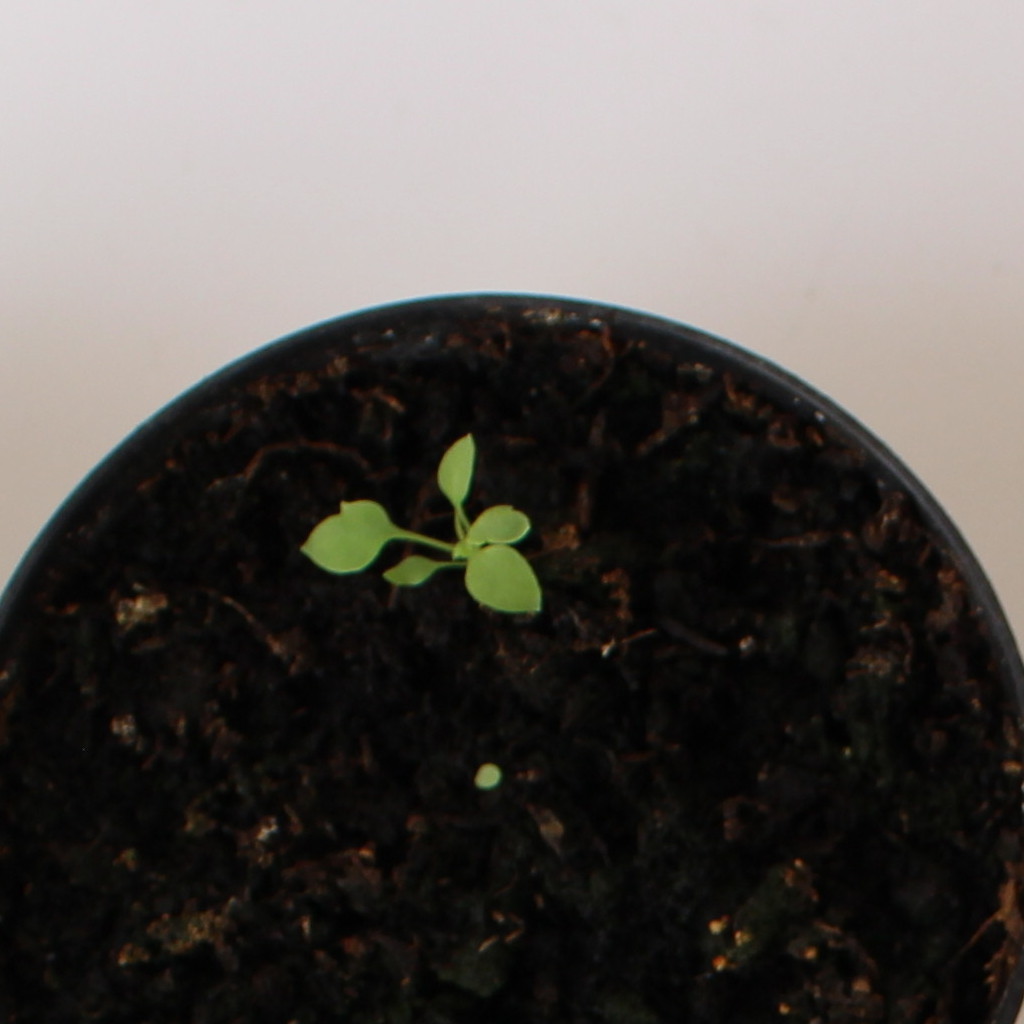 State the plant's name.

Papaver rhoeas
